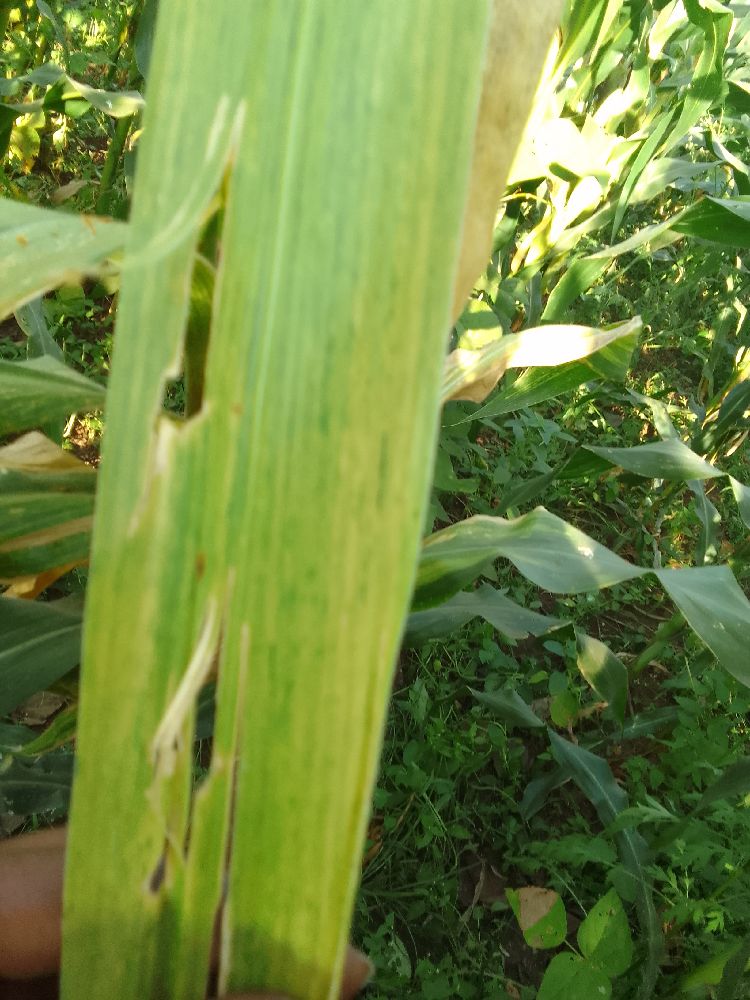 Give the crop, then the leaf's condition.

maize, maize lethal necrosis
